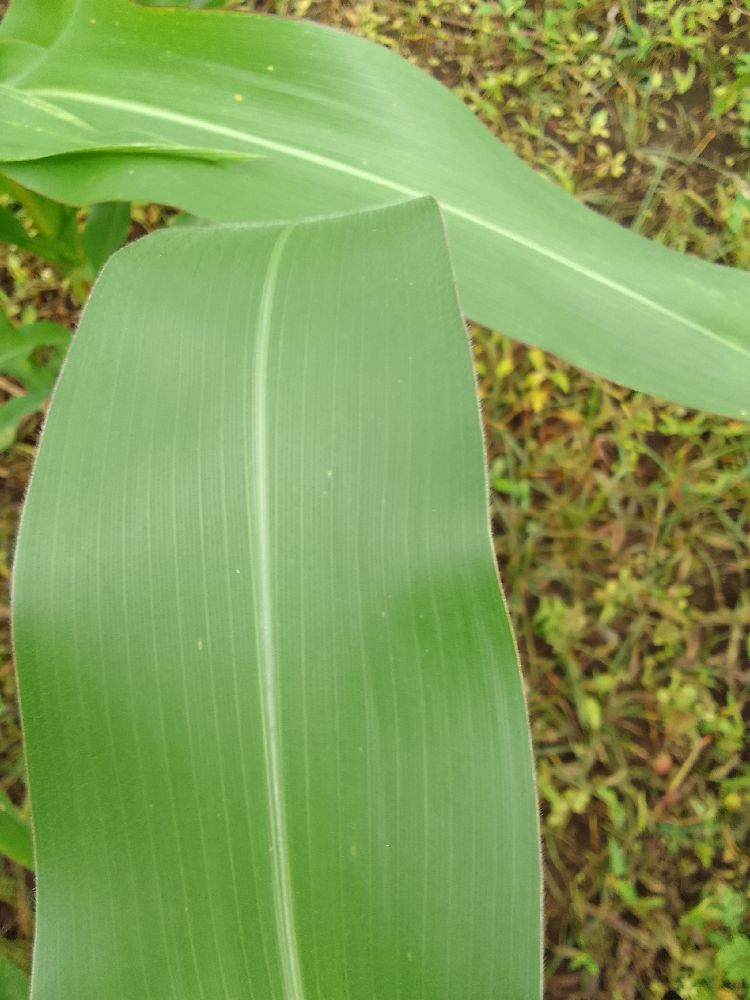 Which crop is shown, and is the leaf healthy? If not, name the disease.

maize, healthy
